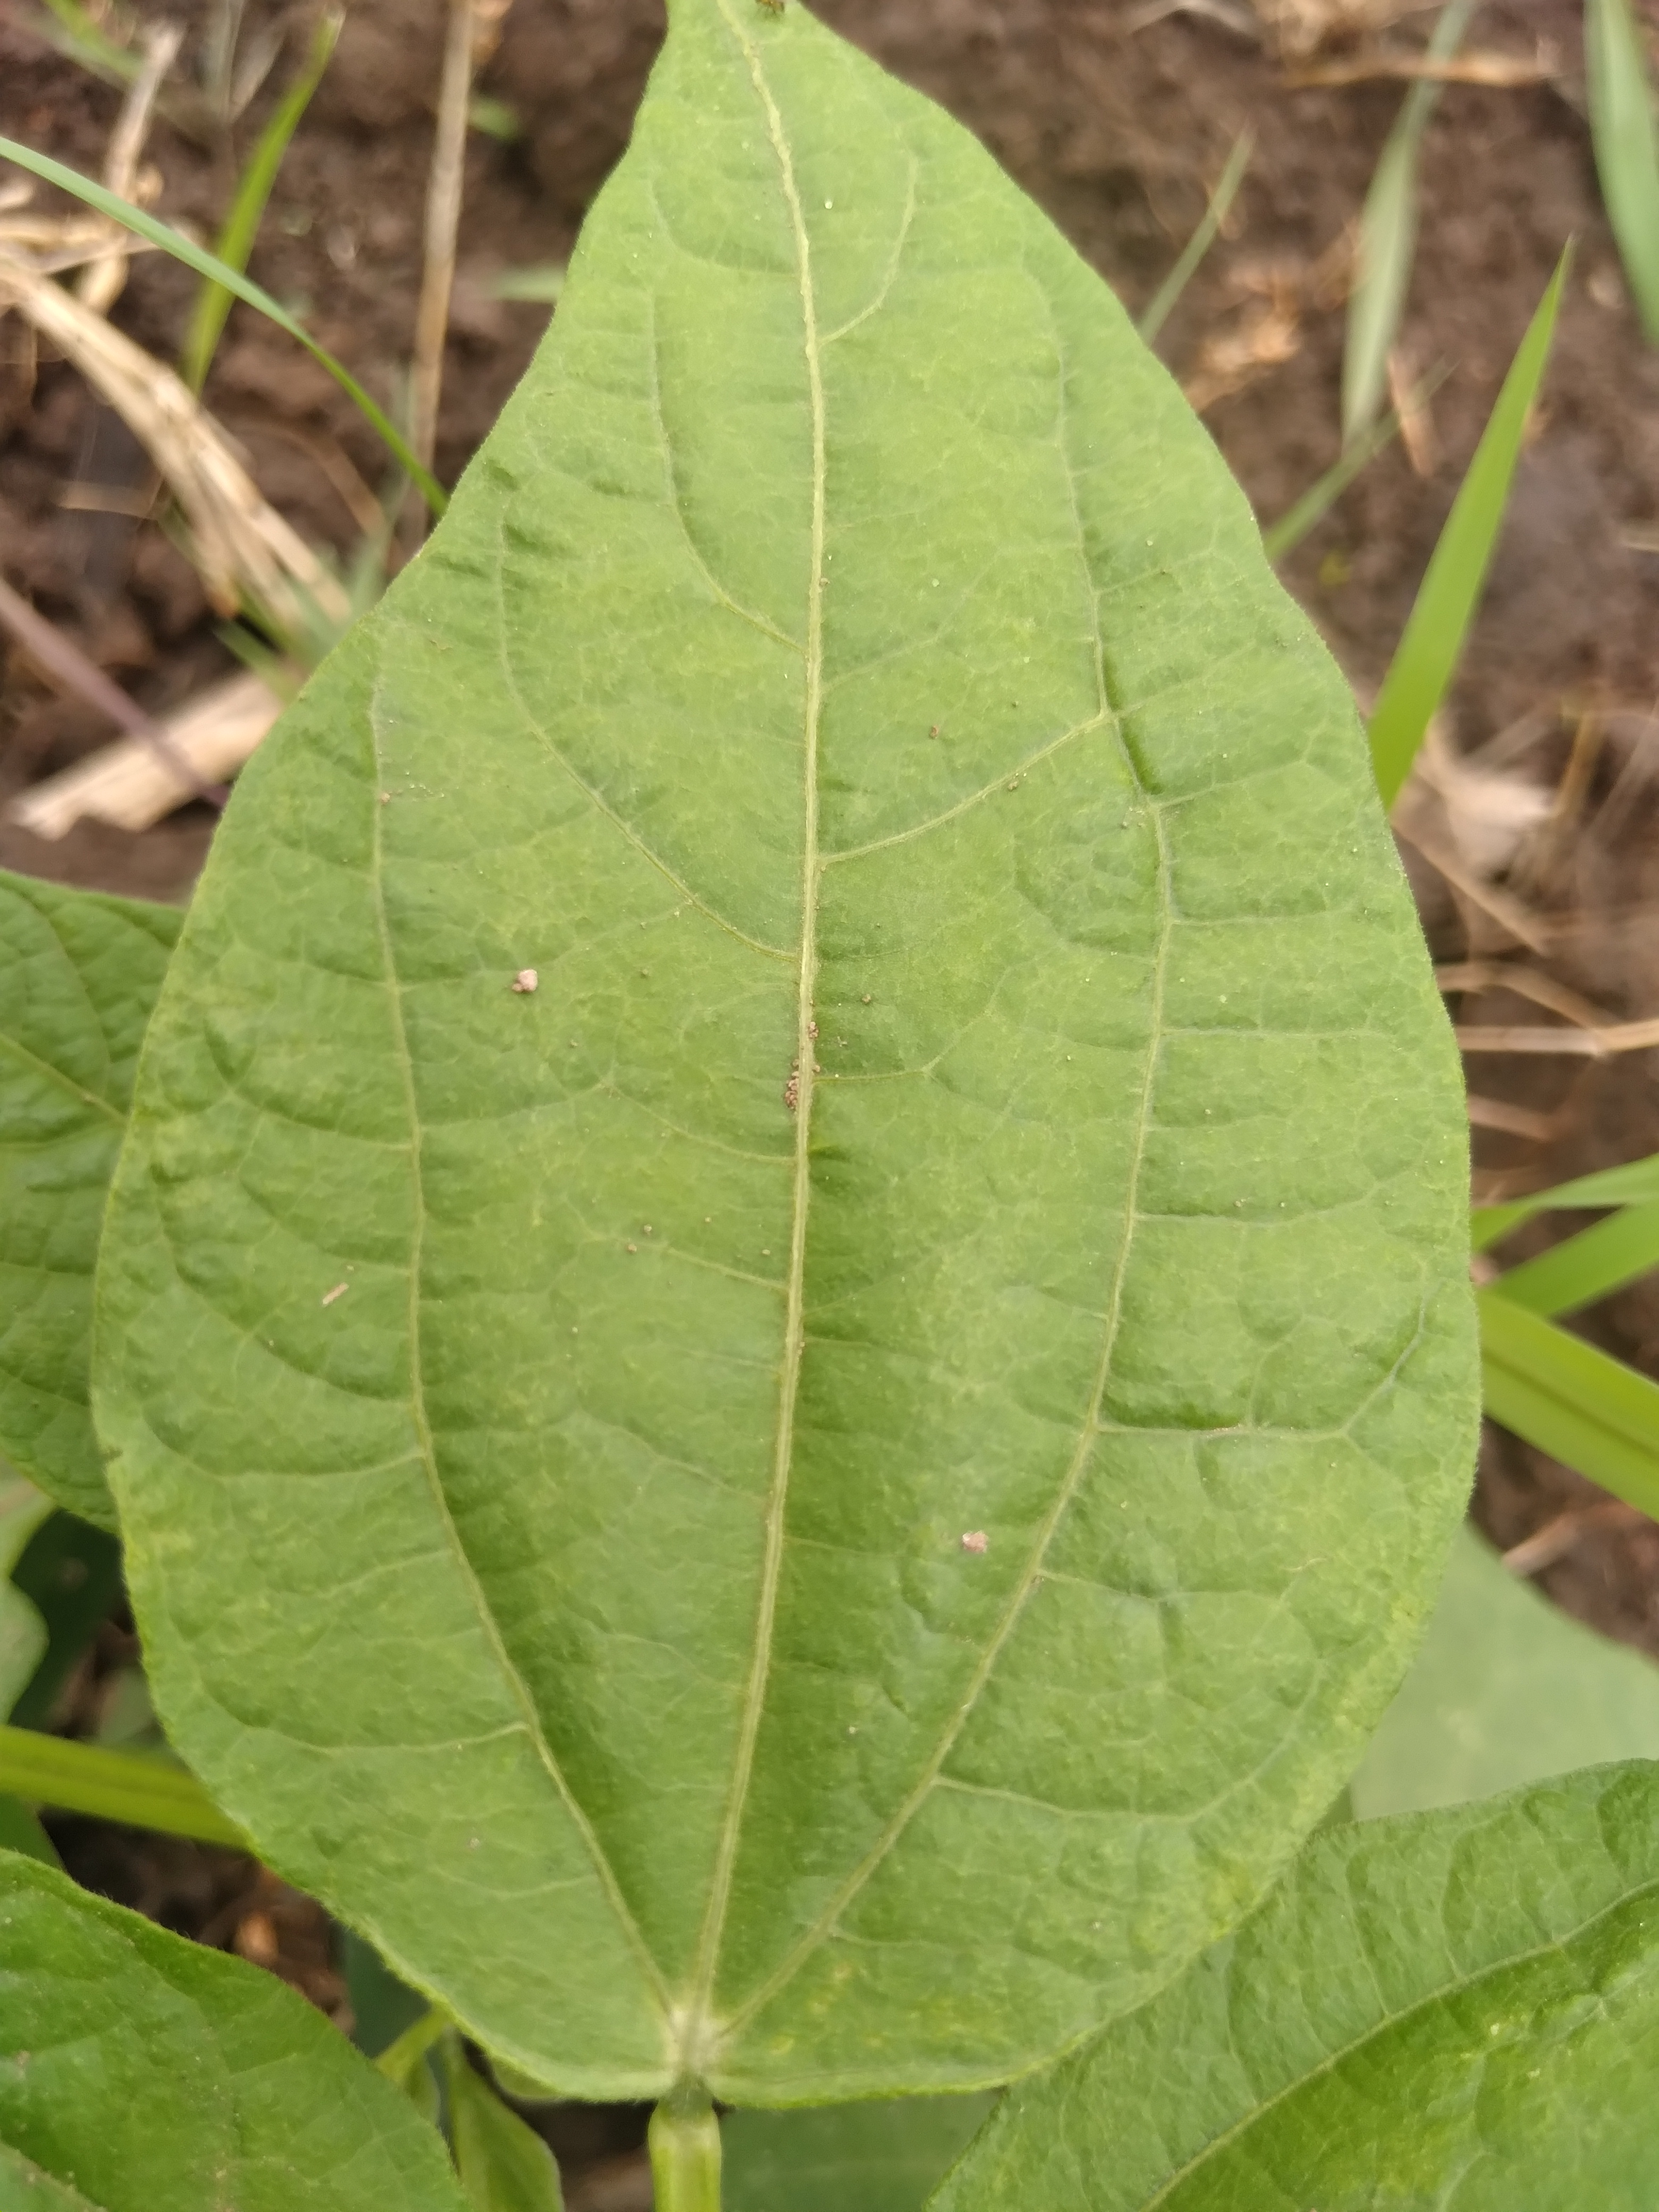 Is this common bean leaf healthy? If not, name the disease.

healthy
